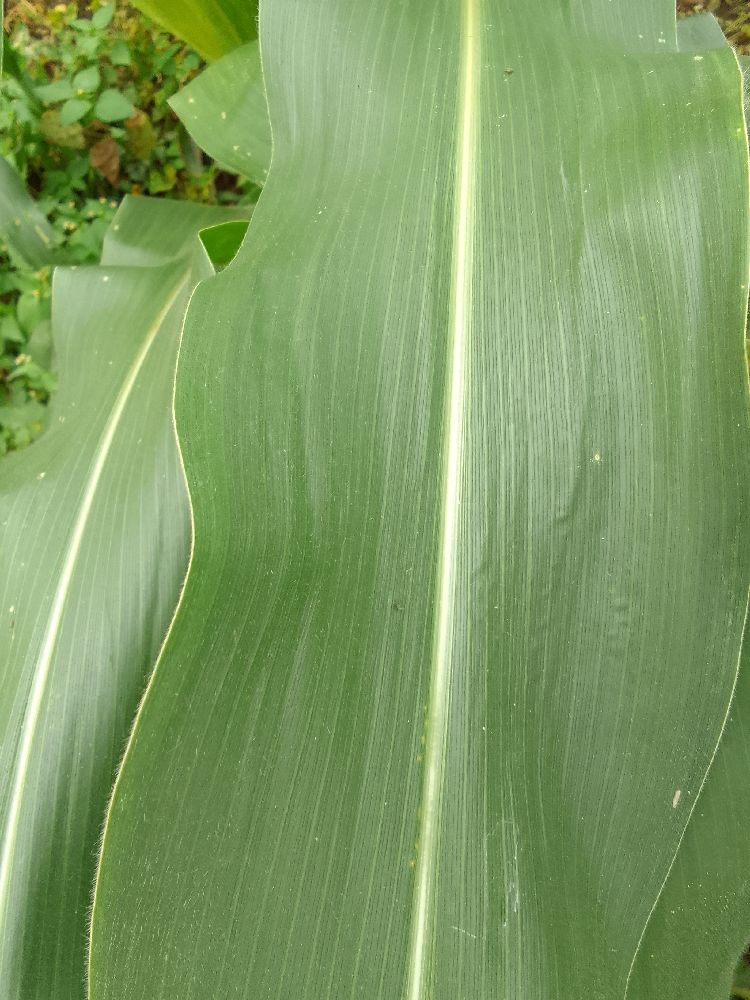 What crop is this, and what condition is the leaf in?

maize, healthy
